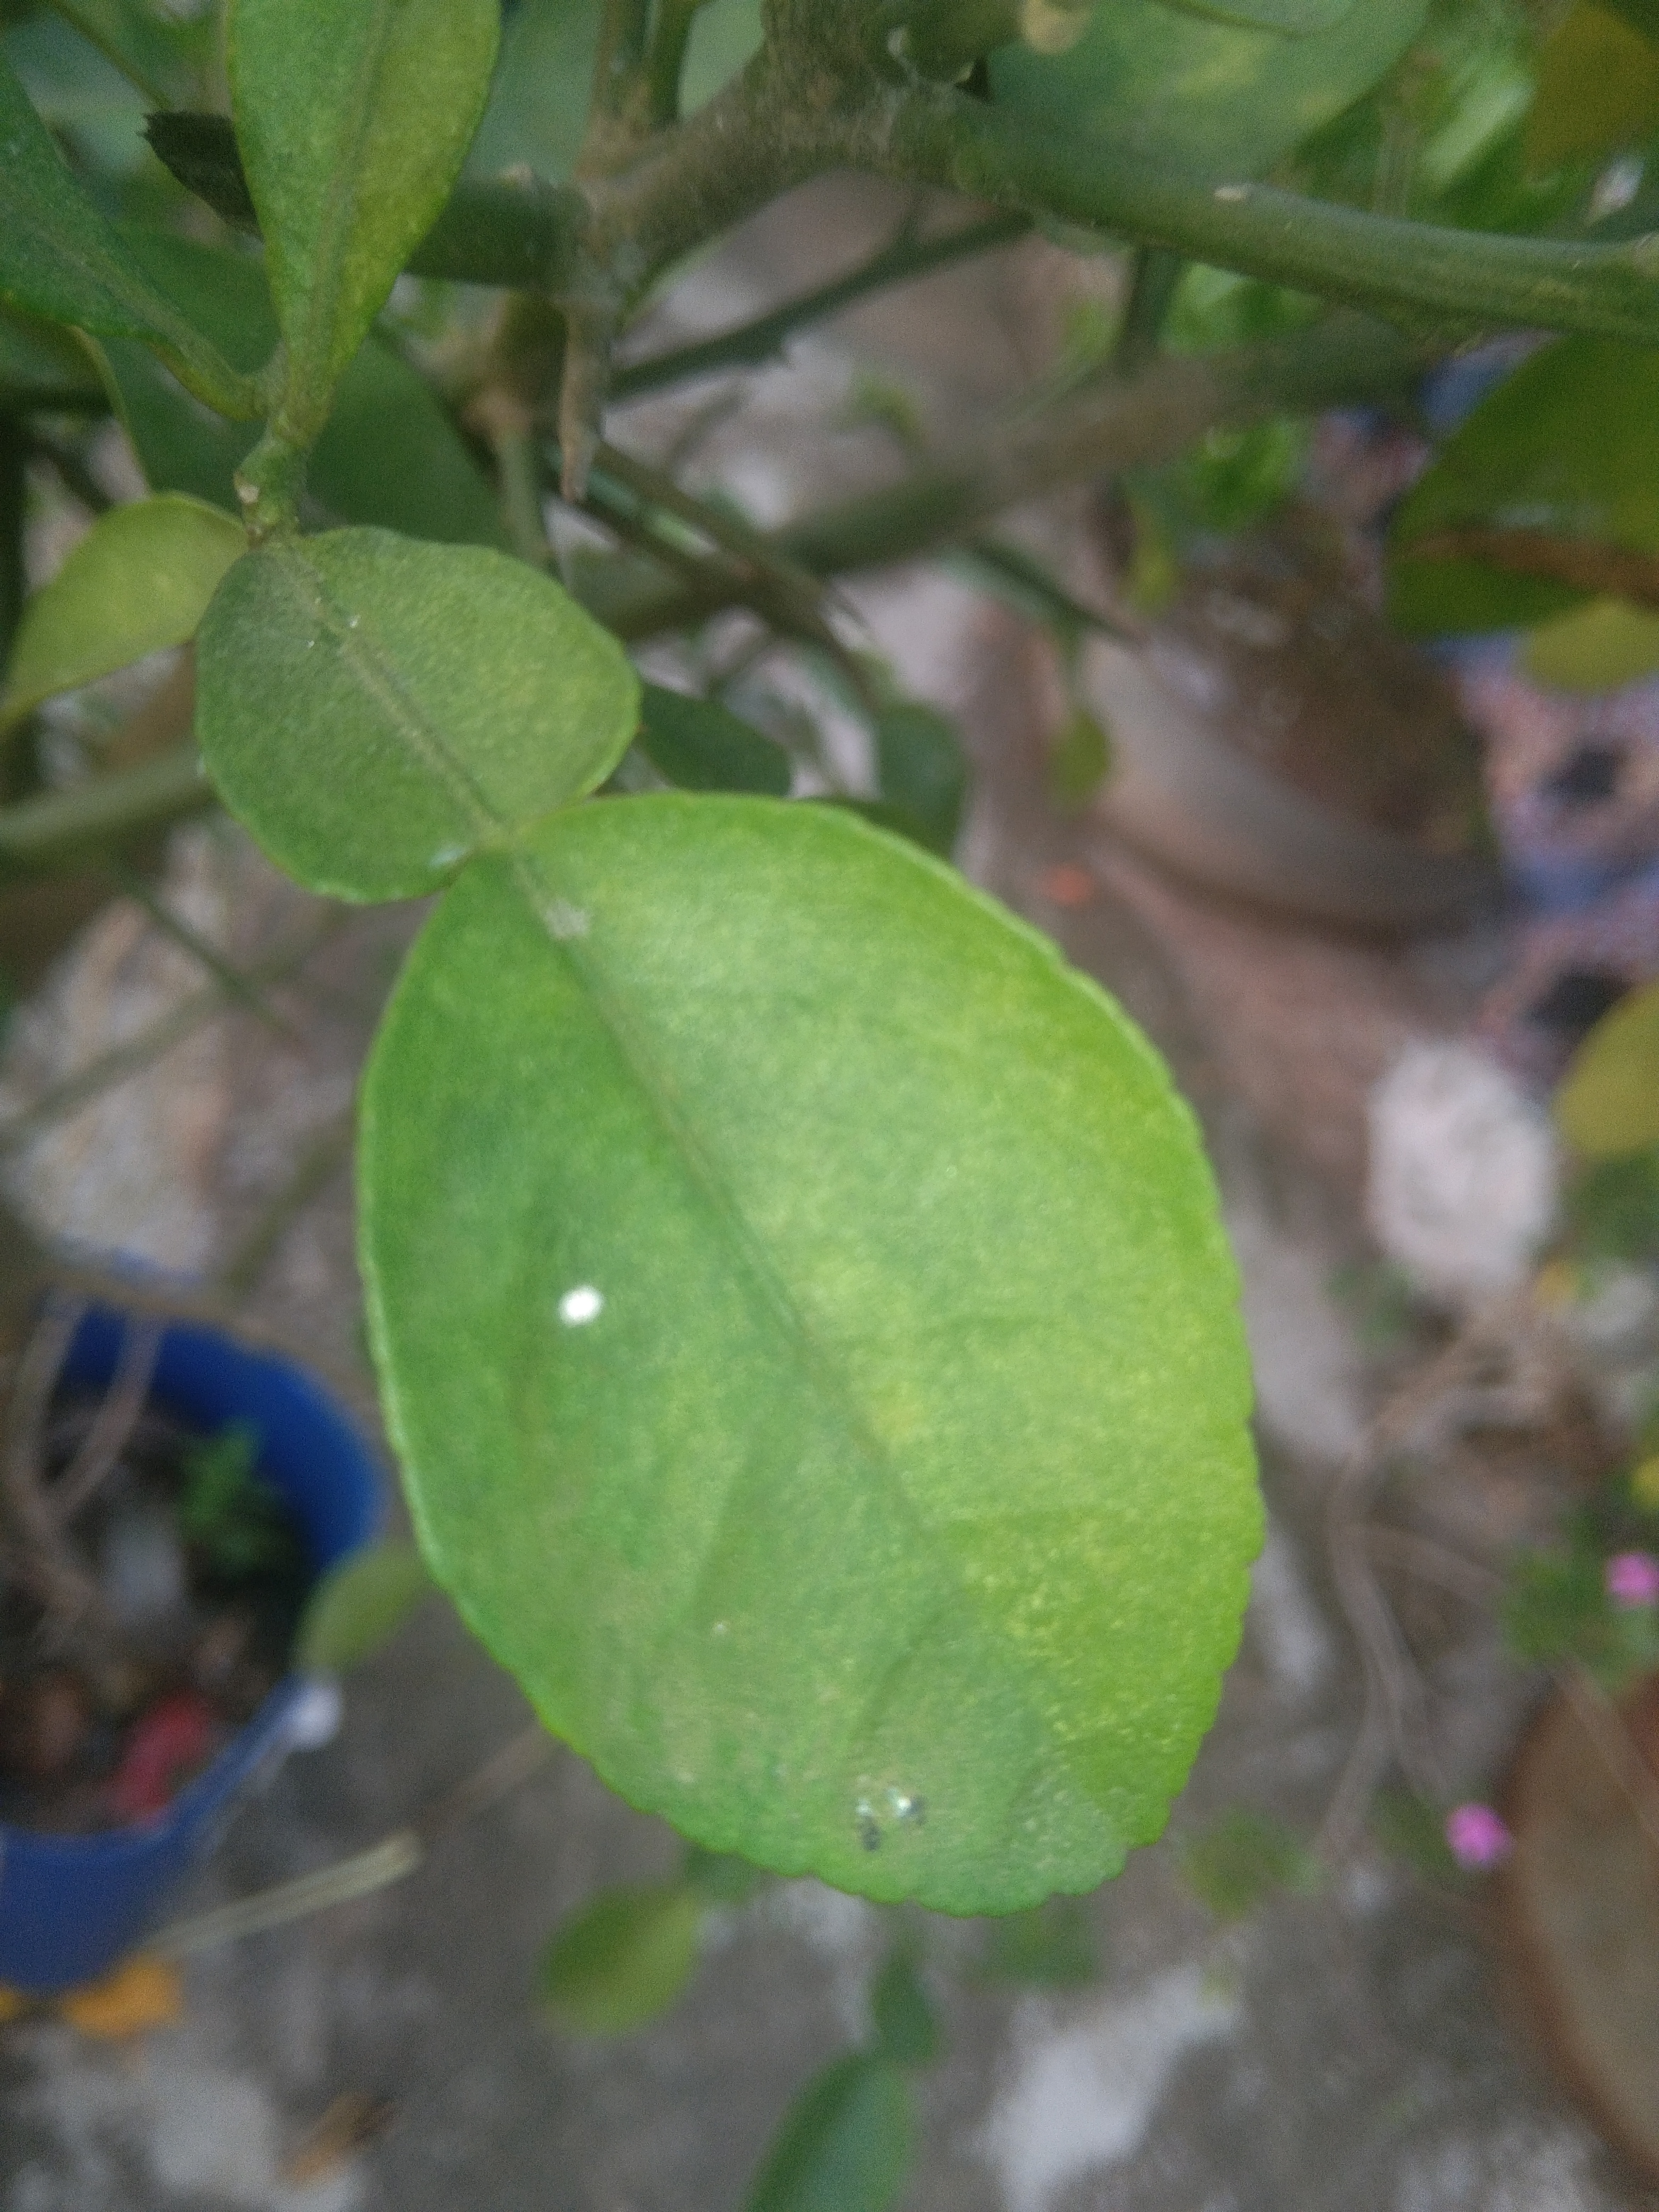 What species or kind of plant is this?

lemon
